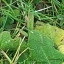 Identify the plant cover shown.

structured weed
